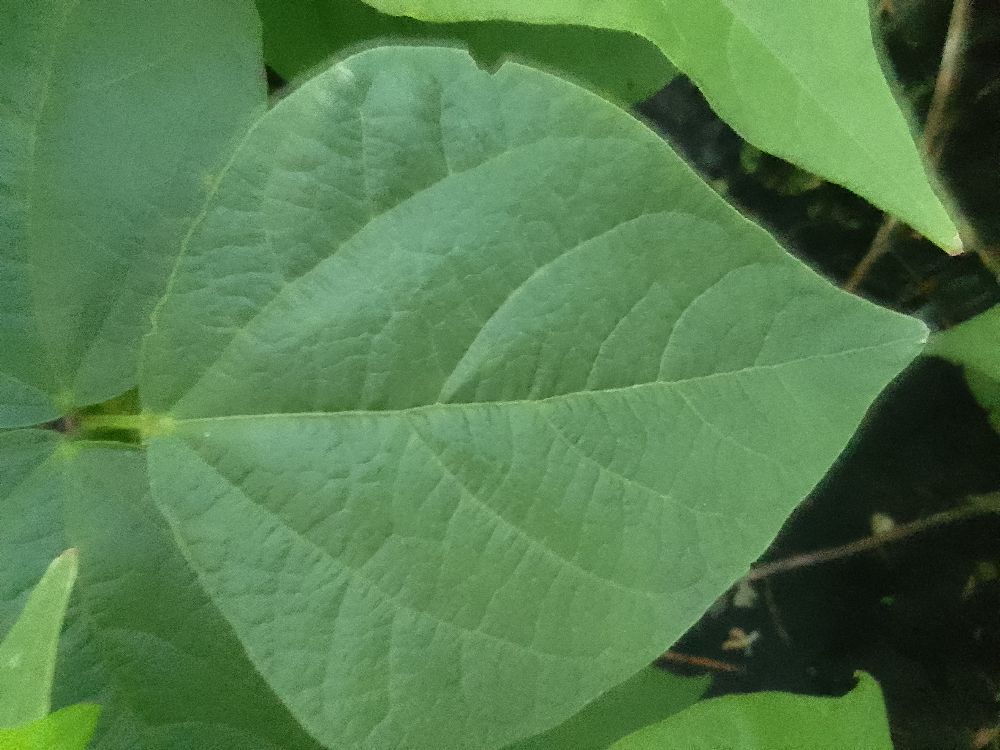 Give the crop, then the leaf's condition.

common bean, healthy
